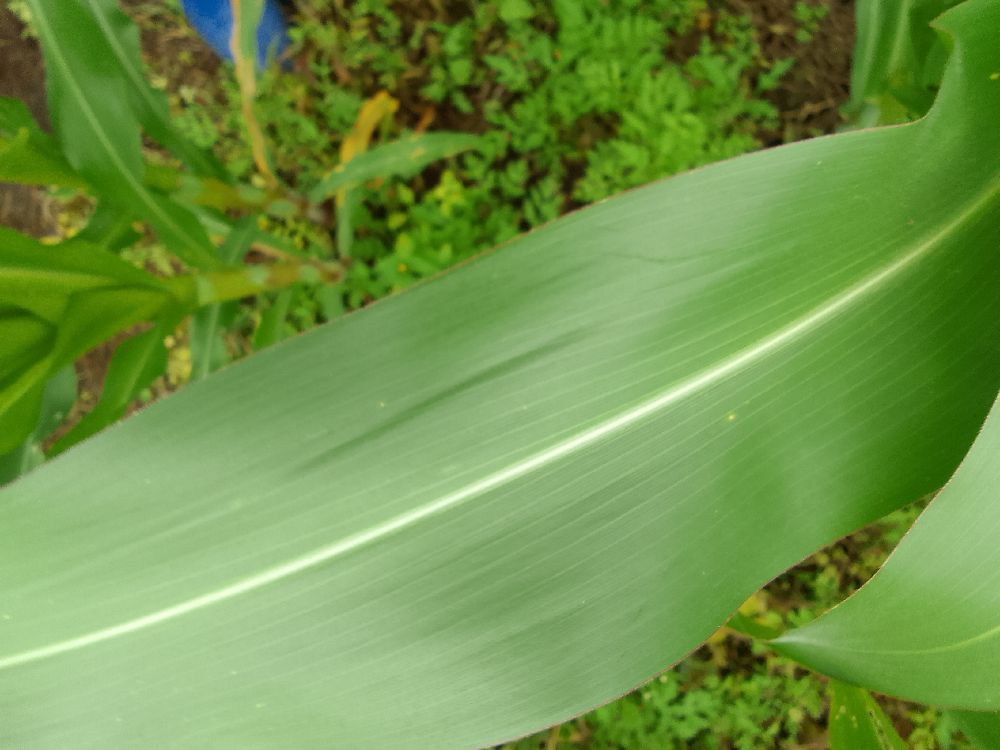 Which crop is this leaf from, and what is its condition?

maize, healthy
